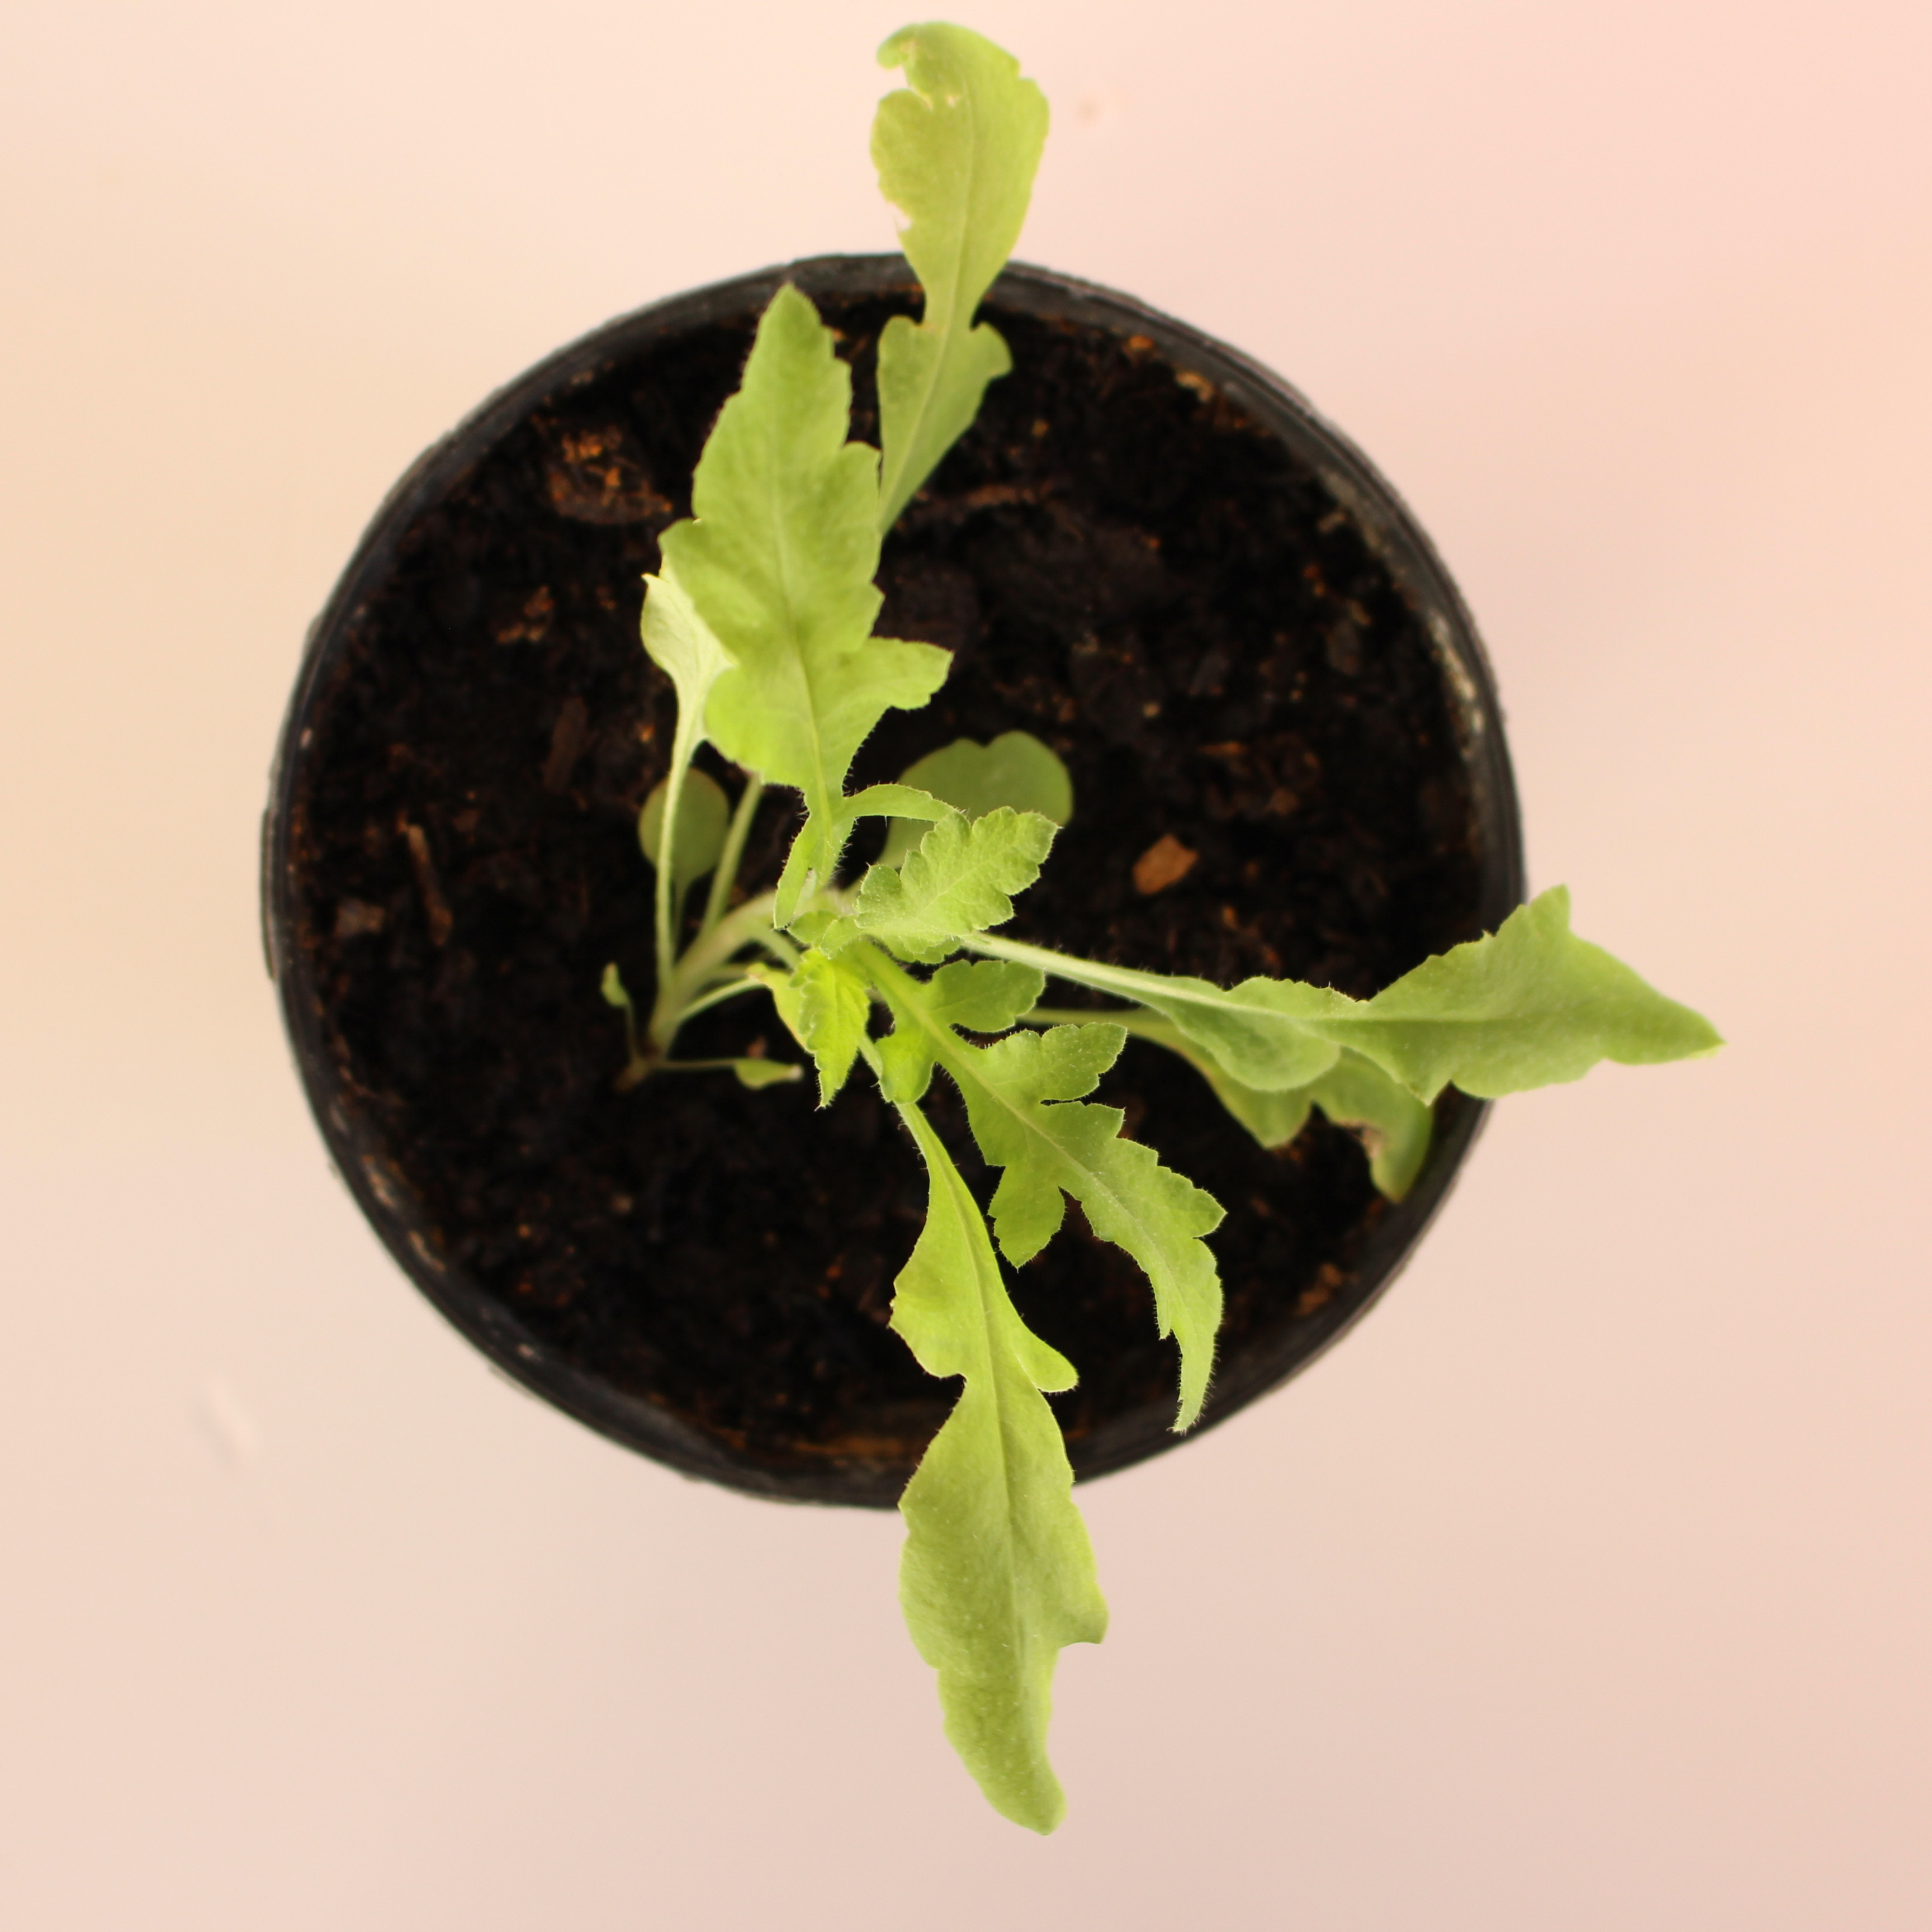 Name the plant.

Papaver rhoeas
